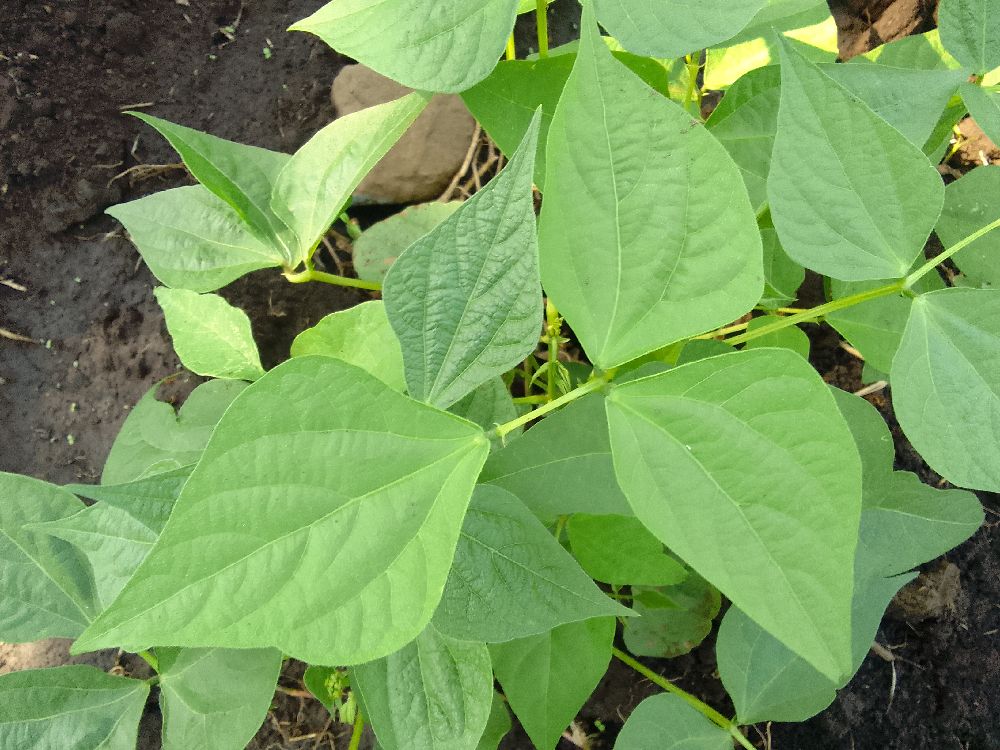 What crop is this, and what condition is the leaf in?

common bean, healthy
